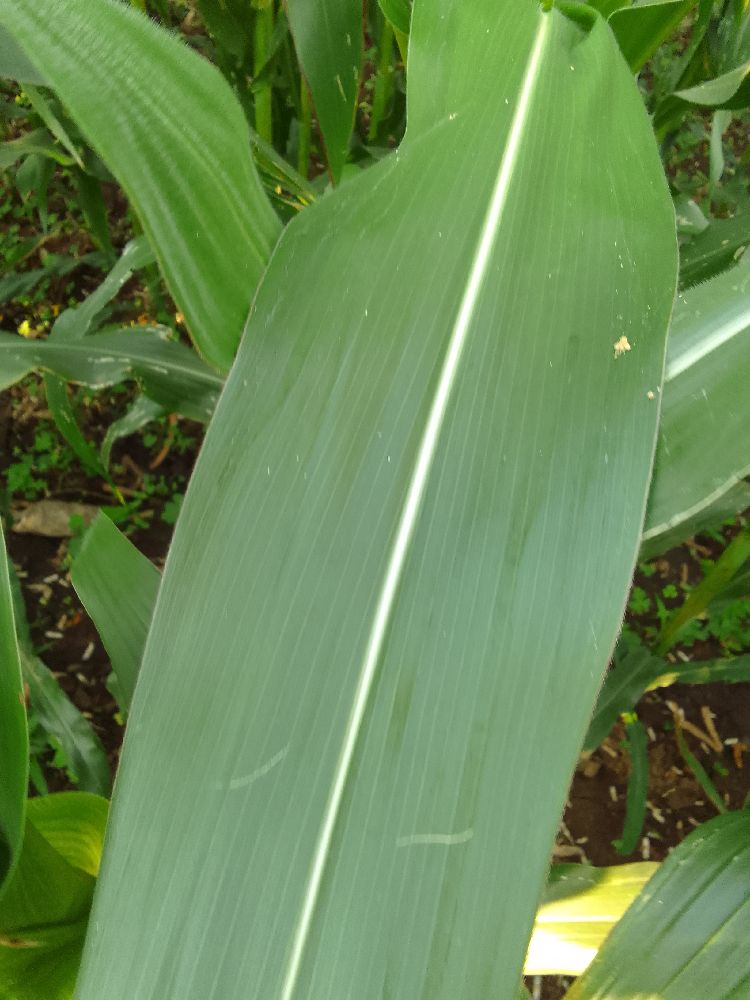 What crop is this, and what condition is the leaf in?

maize, healthy
